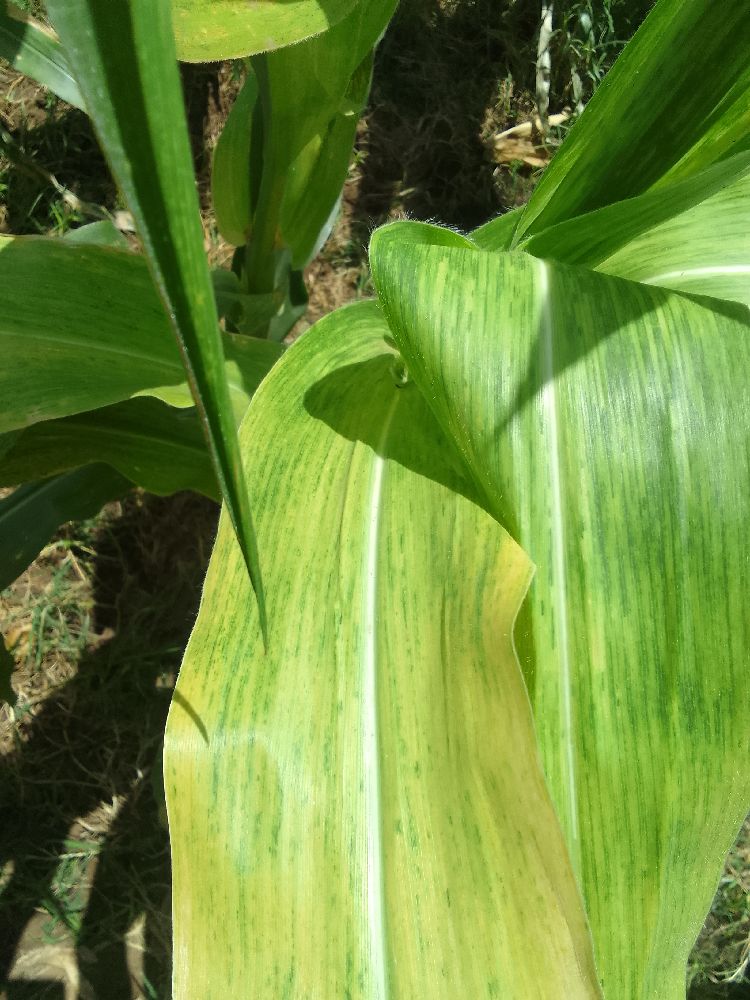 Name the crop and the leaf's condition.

maize, maize lethal necrosis
